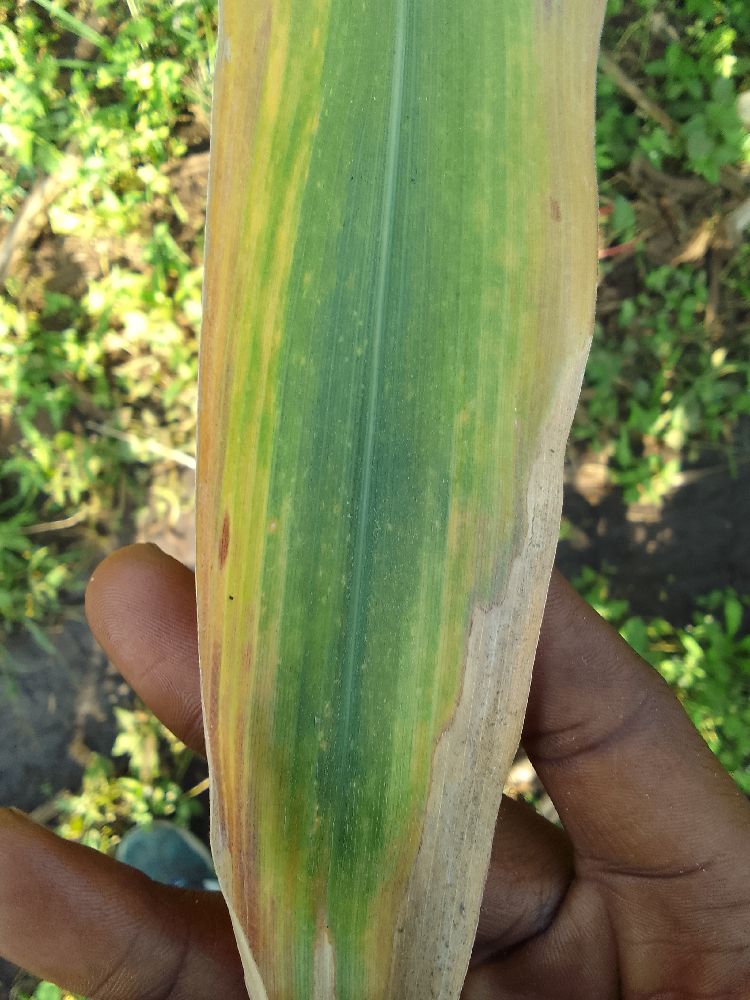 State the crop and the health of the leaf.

maize, maize lethal necrosis
